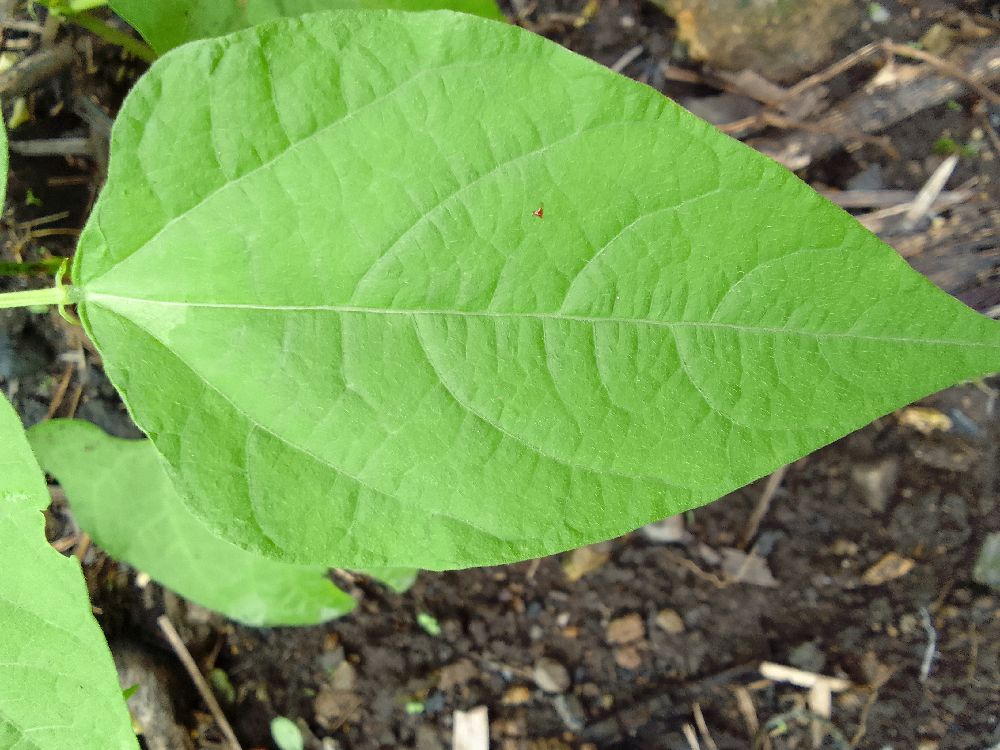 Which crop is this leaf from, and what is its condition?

common bean, healthy
